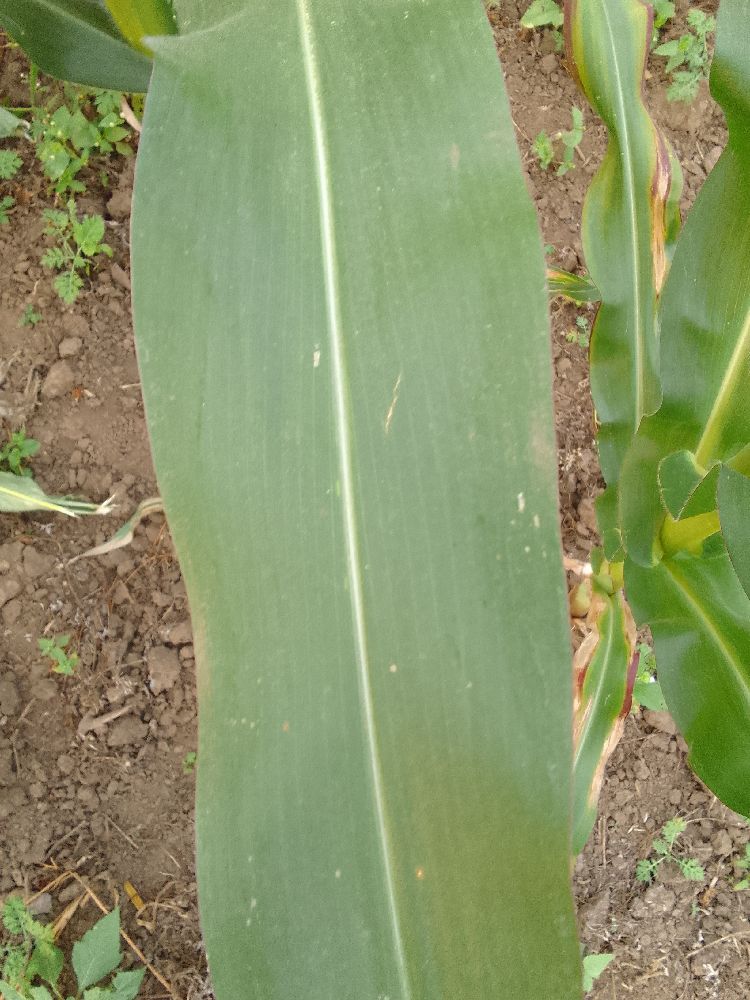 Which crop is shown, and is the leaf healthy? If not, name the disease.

maize, healthy
